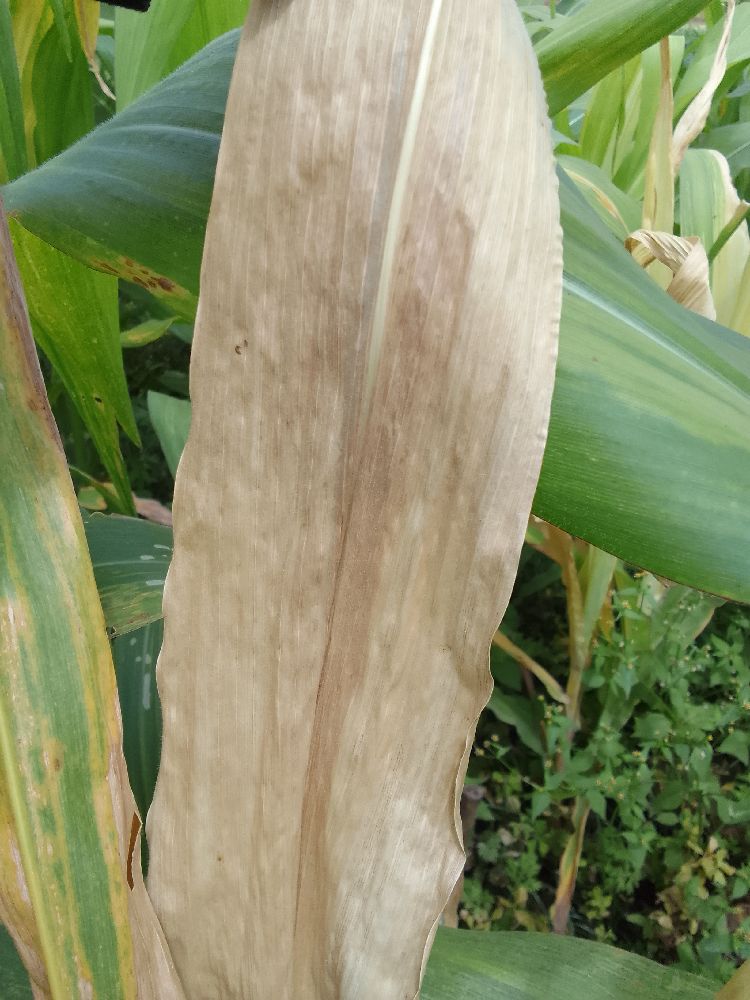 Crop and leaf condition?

maize, maize lethal necrosis
